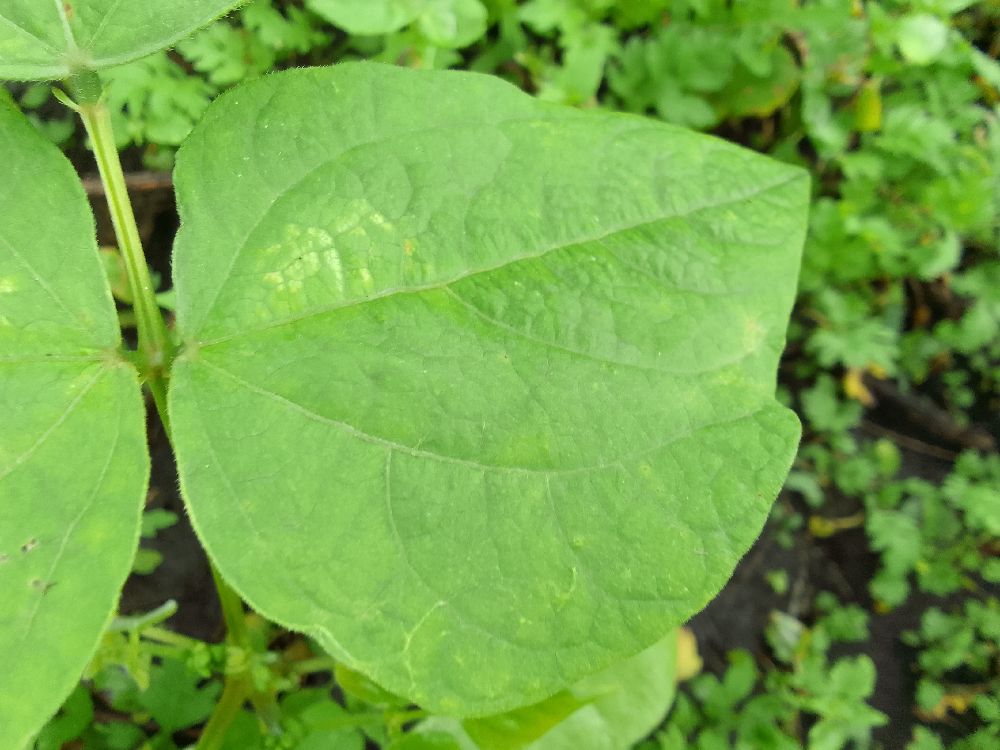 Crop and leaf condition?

common bean, healthy
